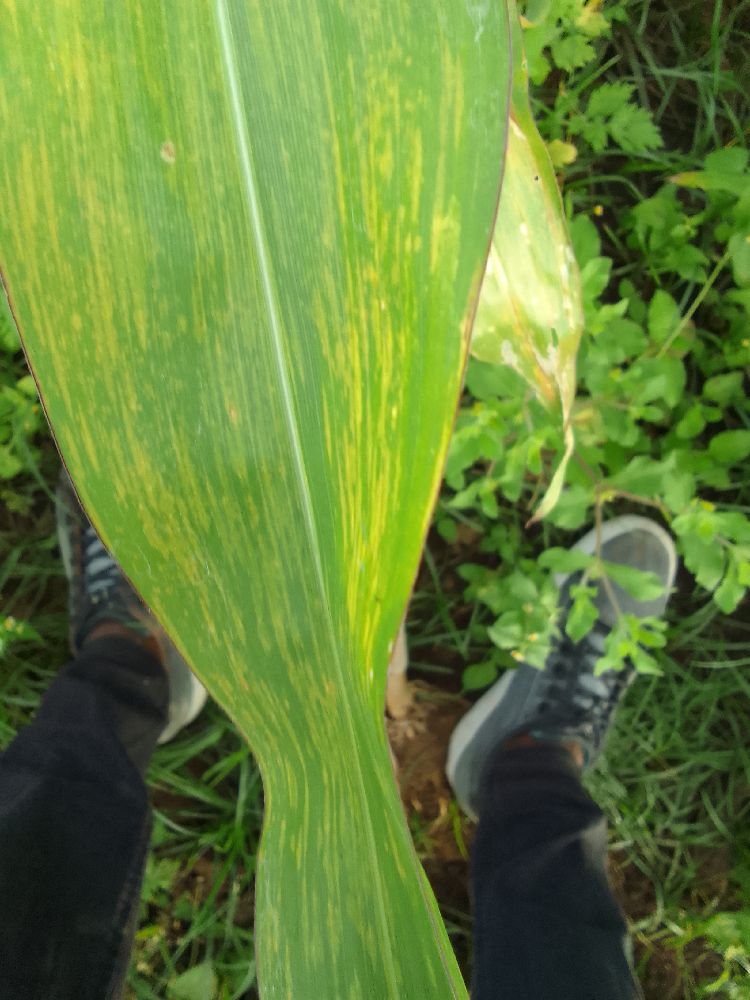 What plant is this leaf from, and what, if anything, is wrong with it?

maize, maize lethal necrosis
